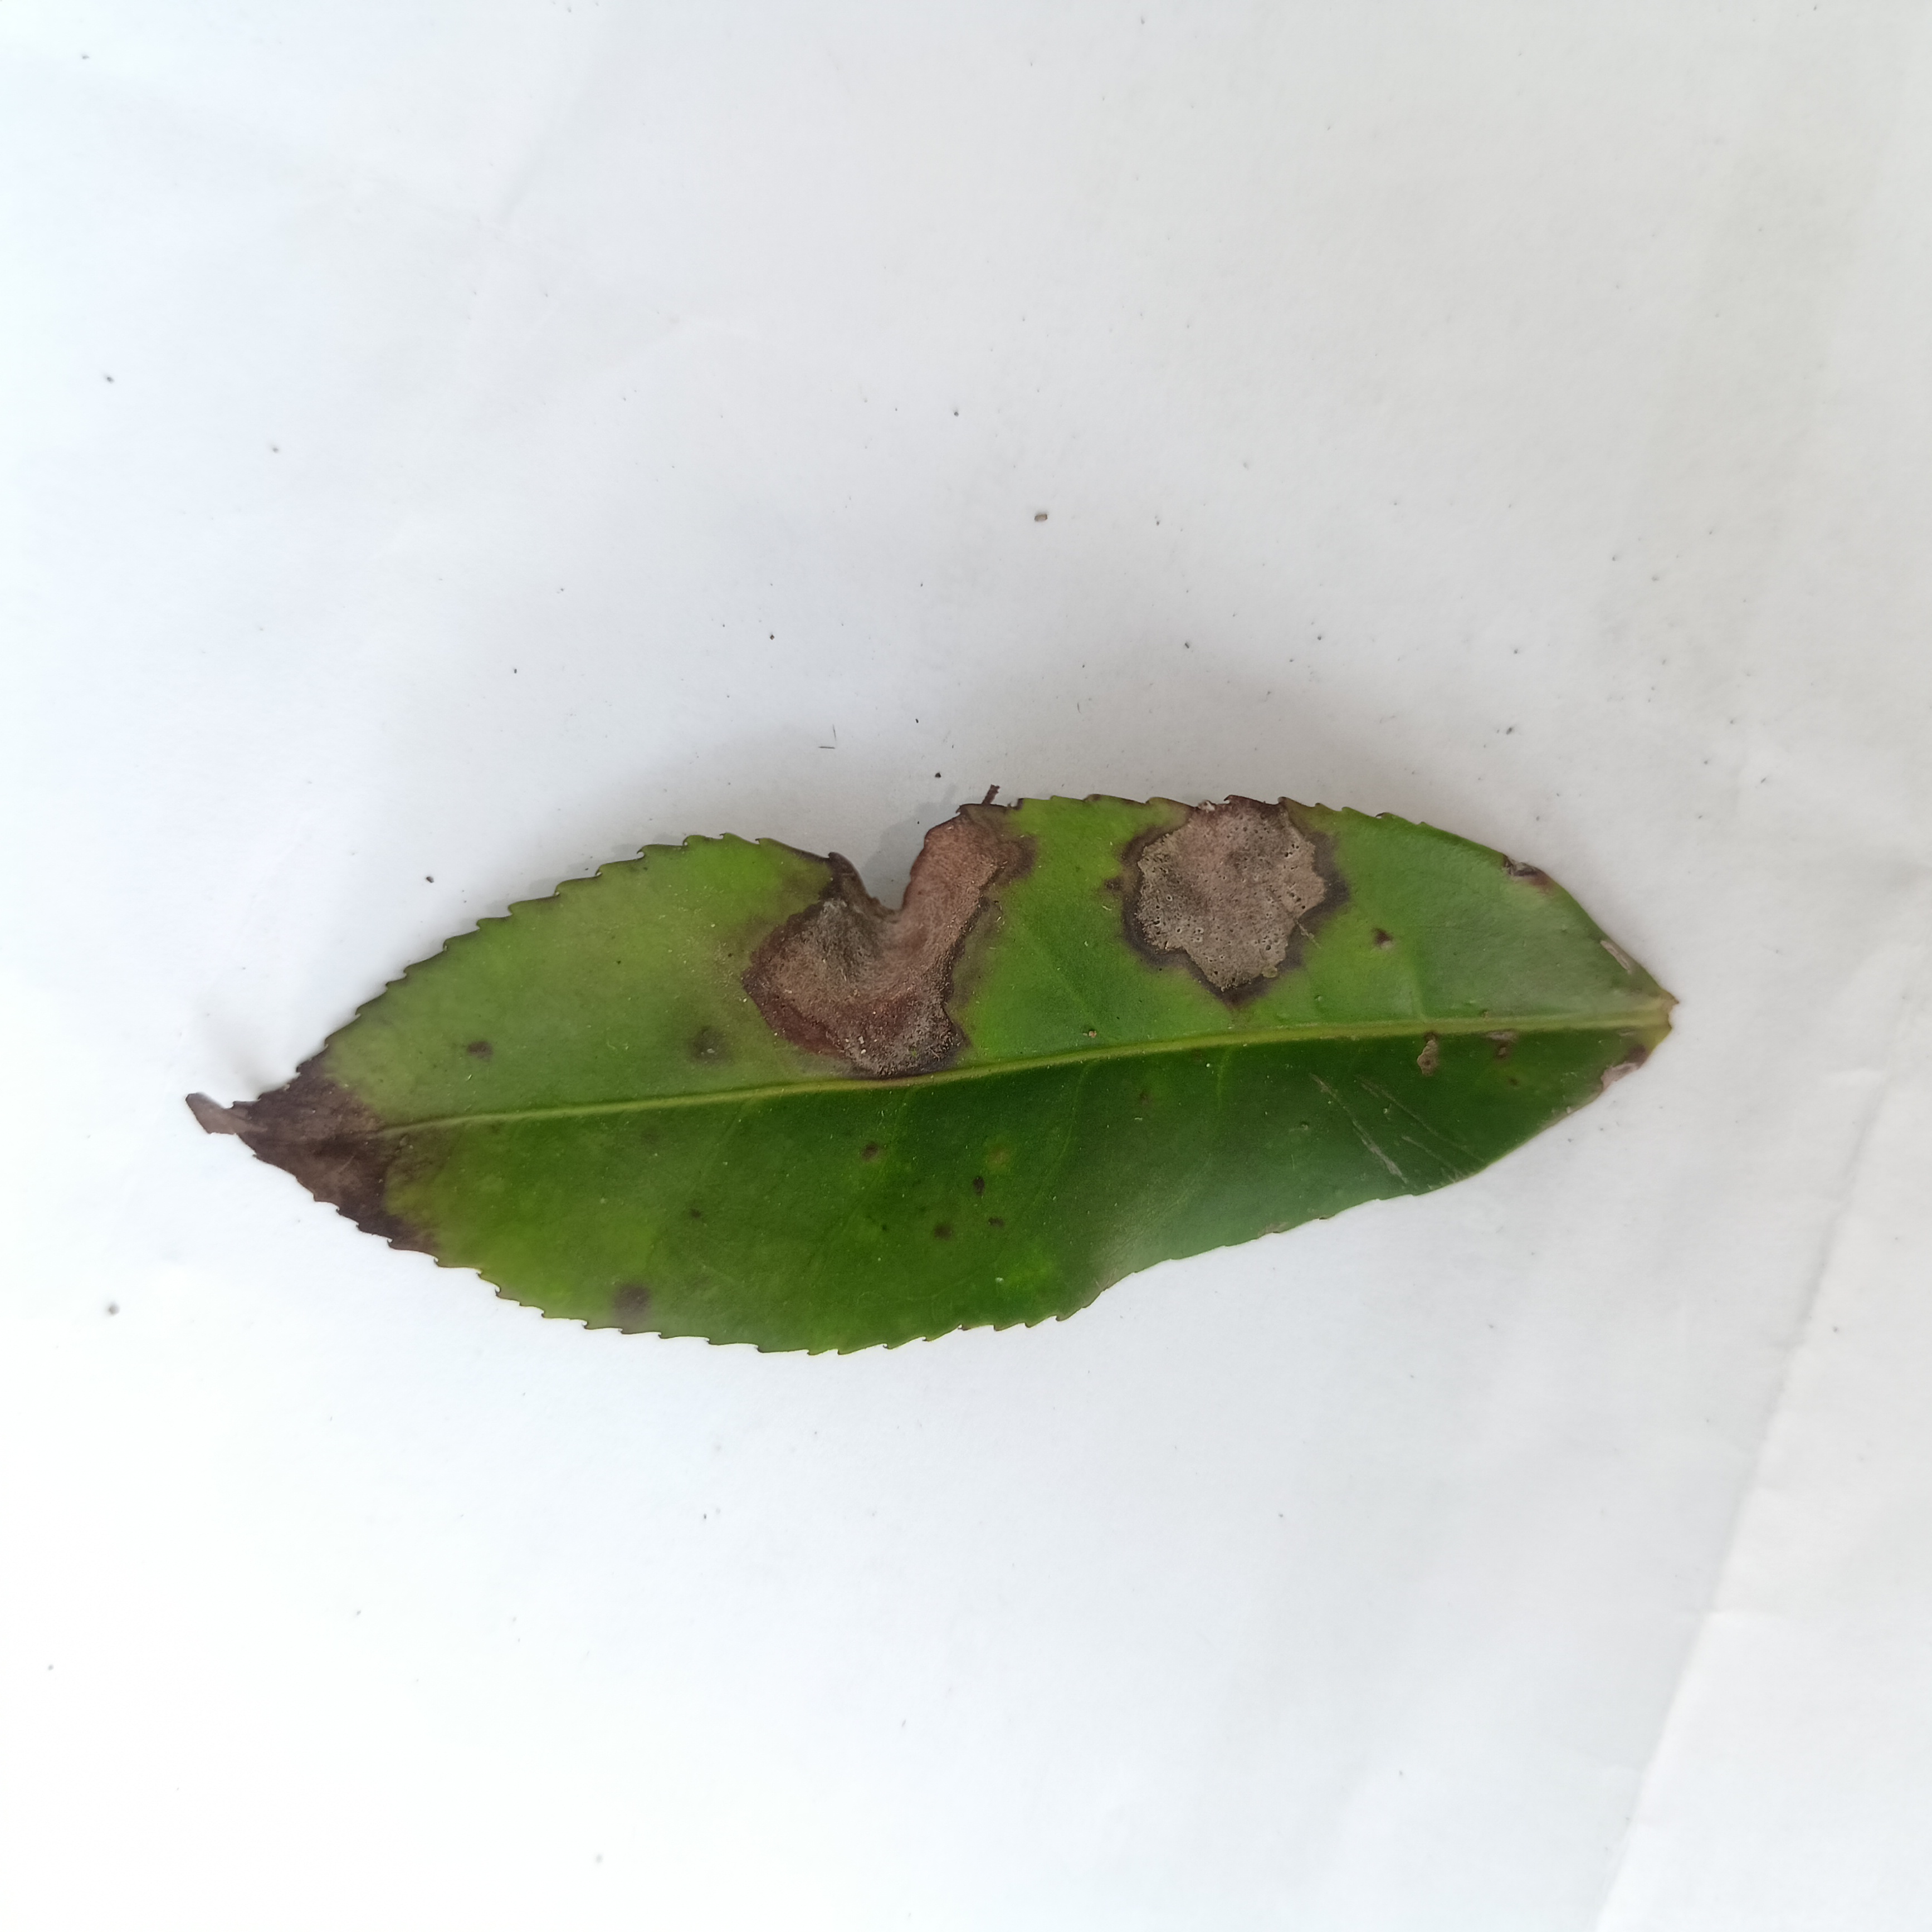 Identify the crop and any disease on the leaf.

tea, brown blight
